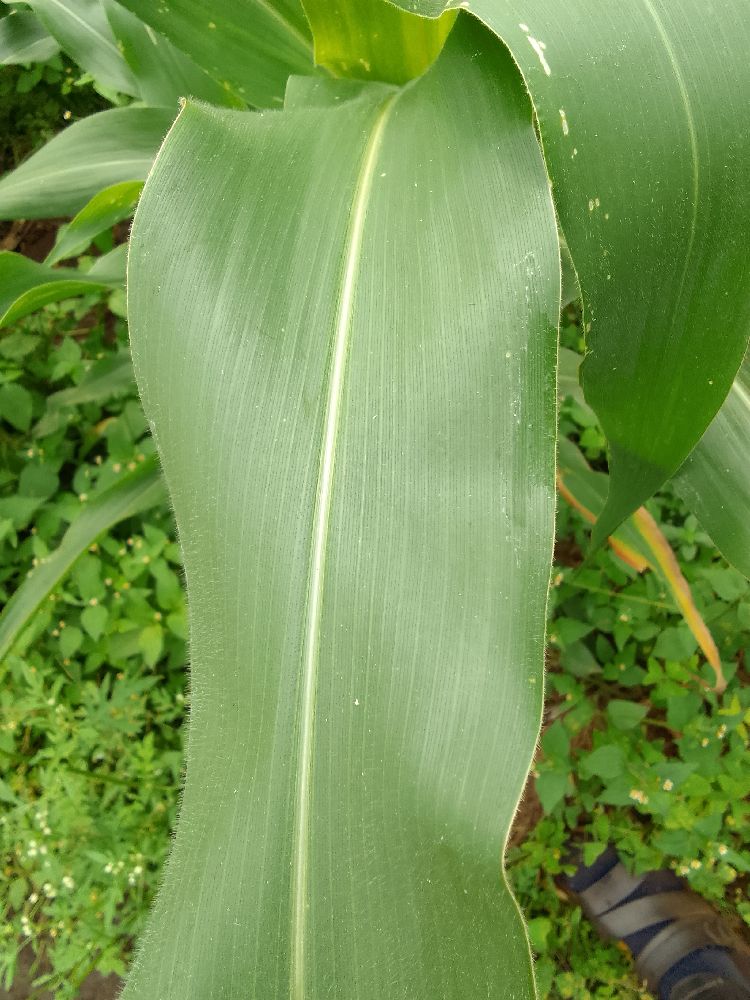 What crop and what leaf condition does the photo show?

maize, healthy
